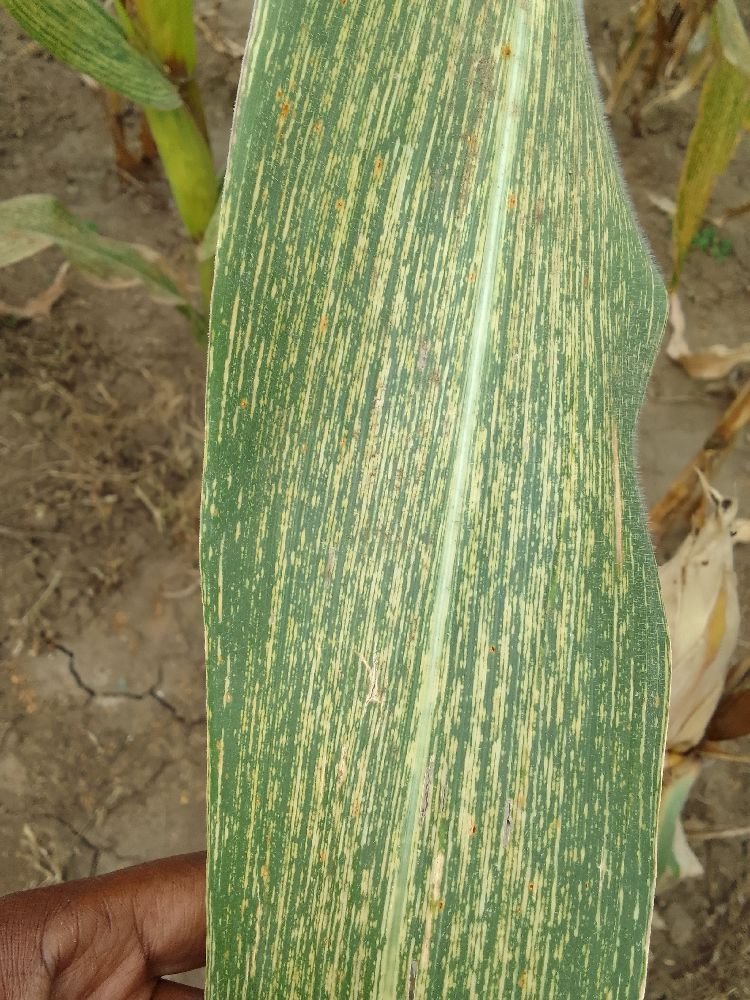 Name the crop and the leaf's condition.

maize, maize streak virus
